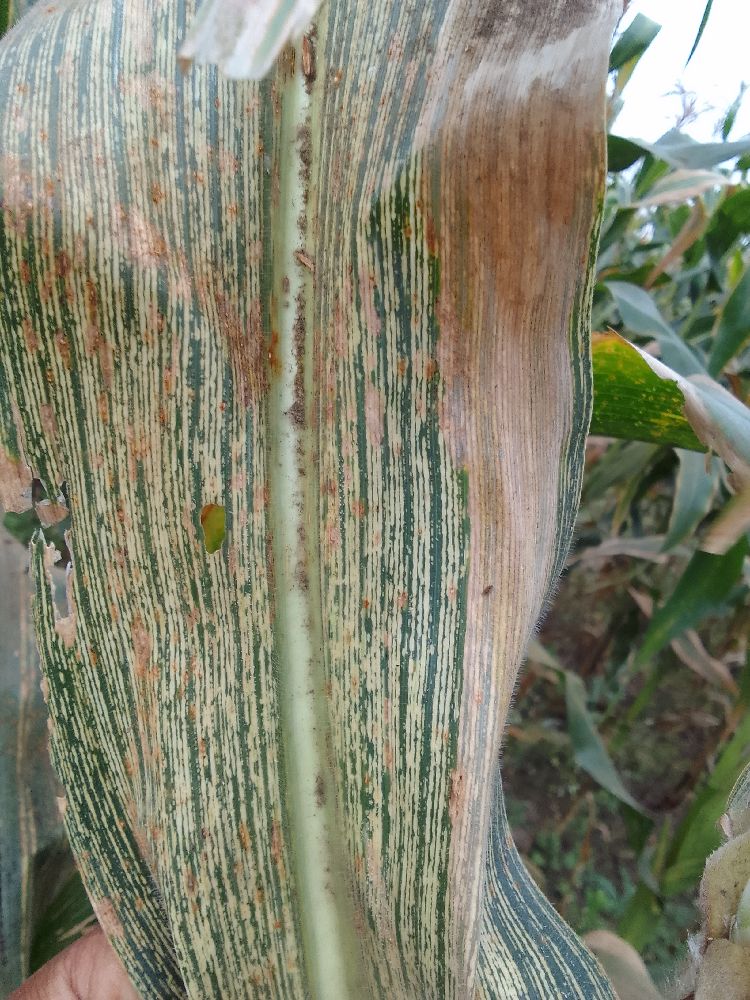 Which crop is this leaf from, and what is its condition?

maize, maize streak virus
